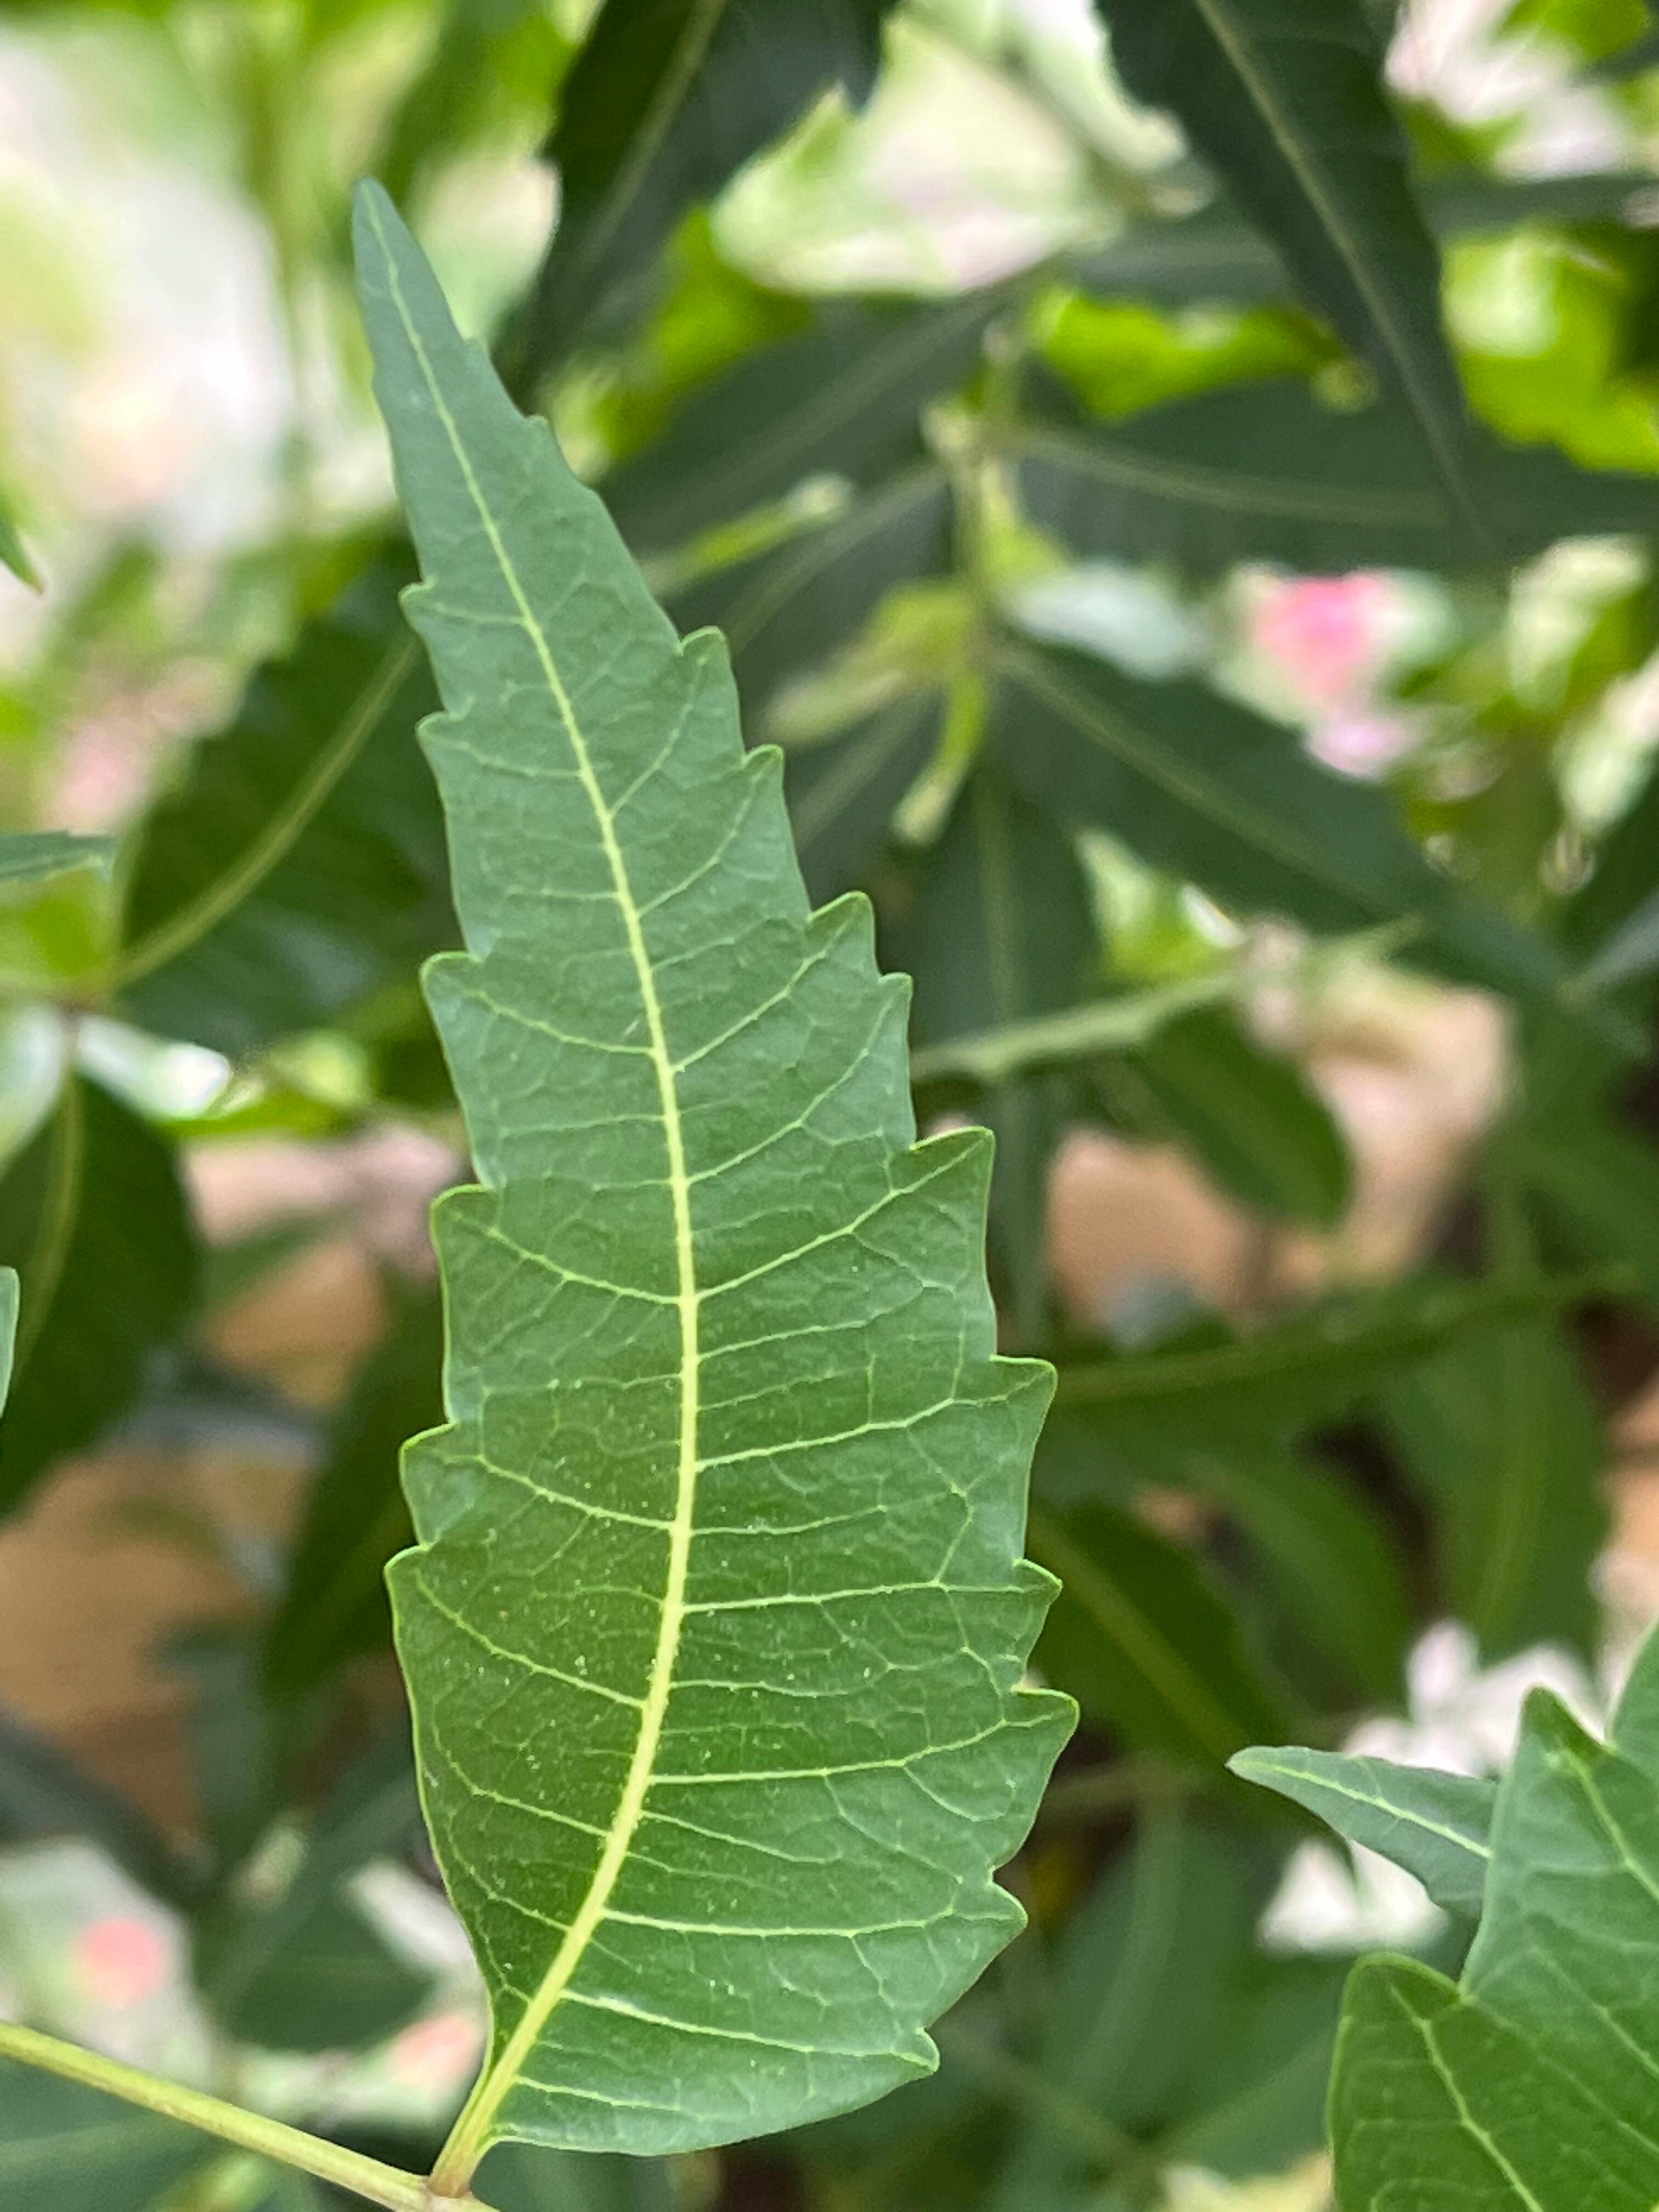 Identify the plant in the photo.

neem
